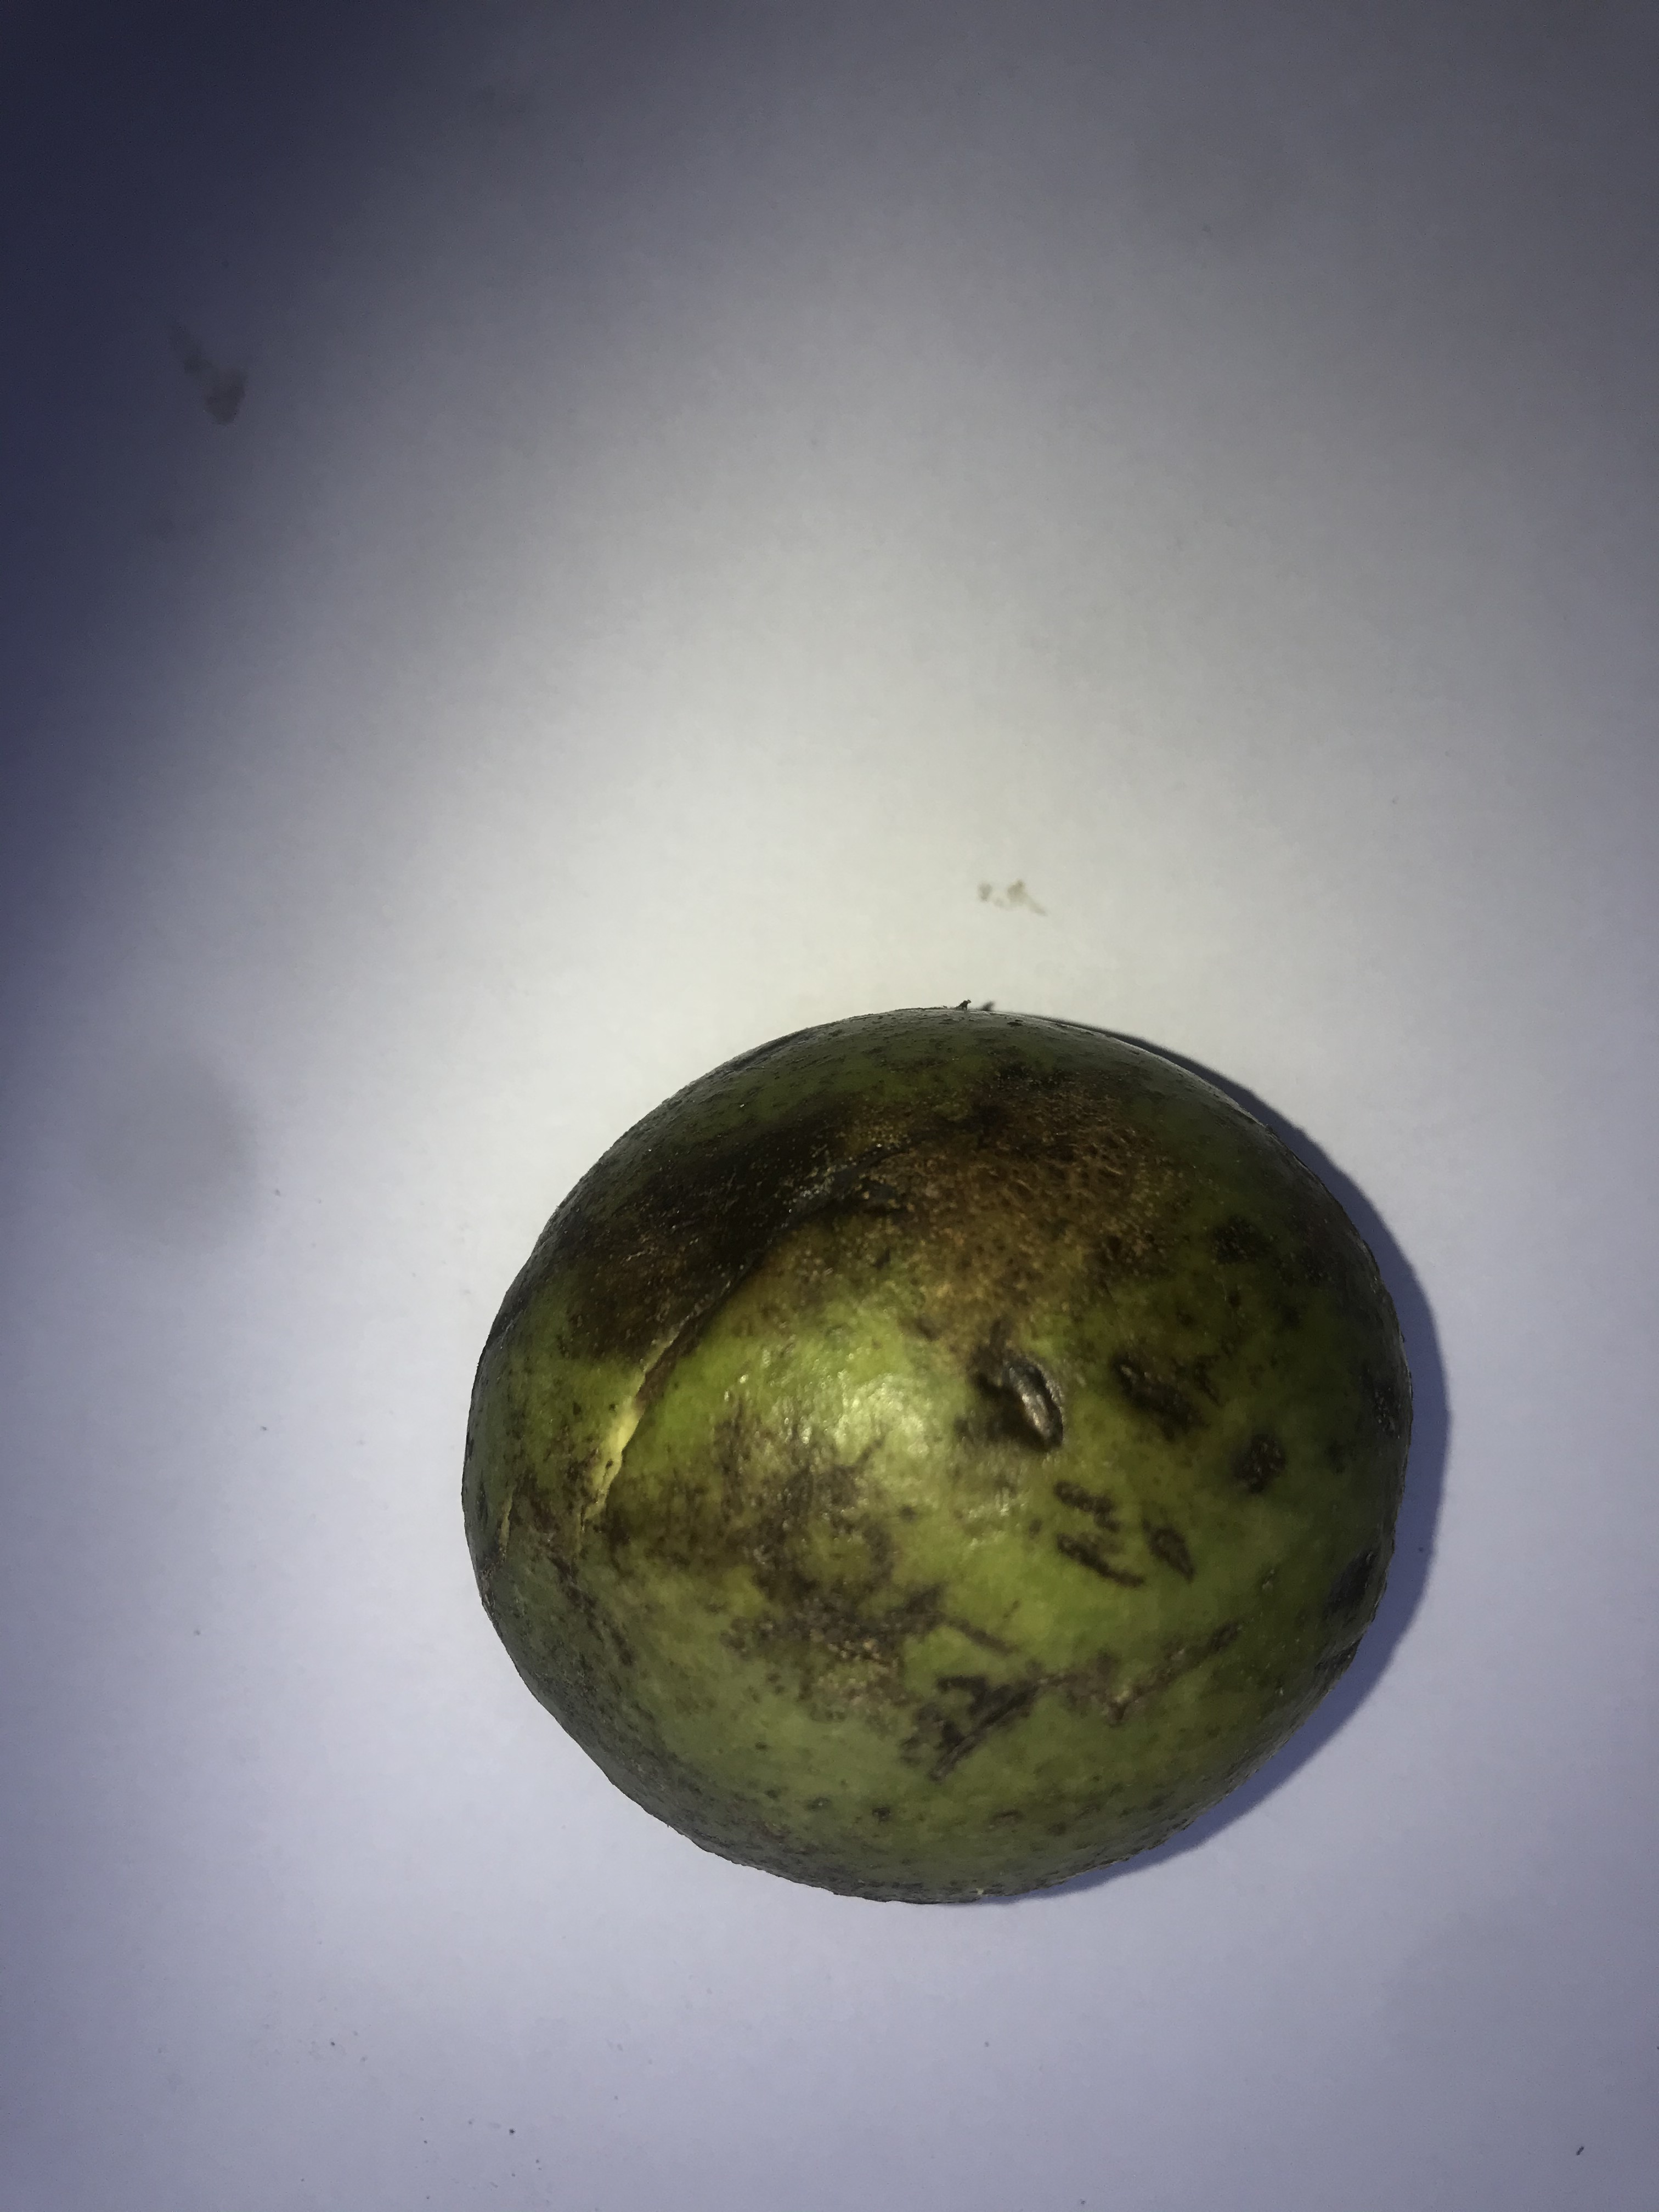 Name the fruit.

pequi
